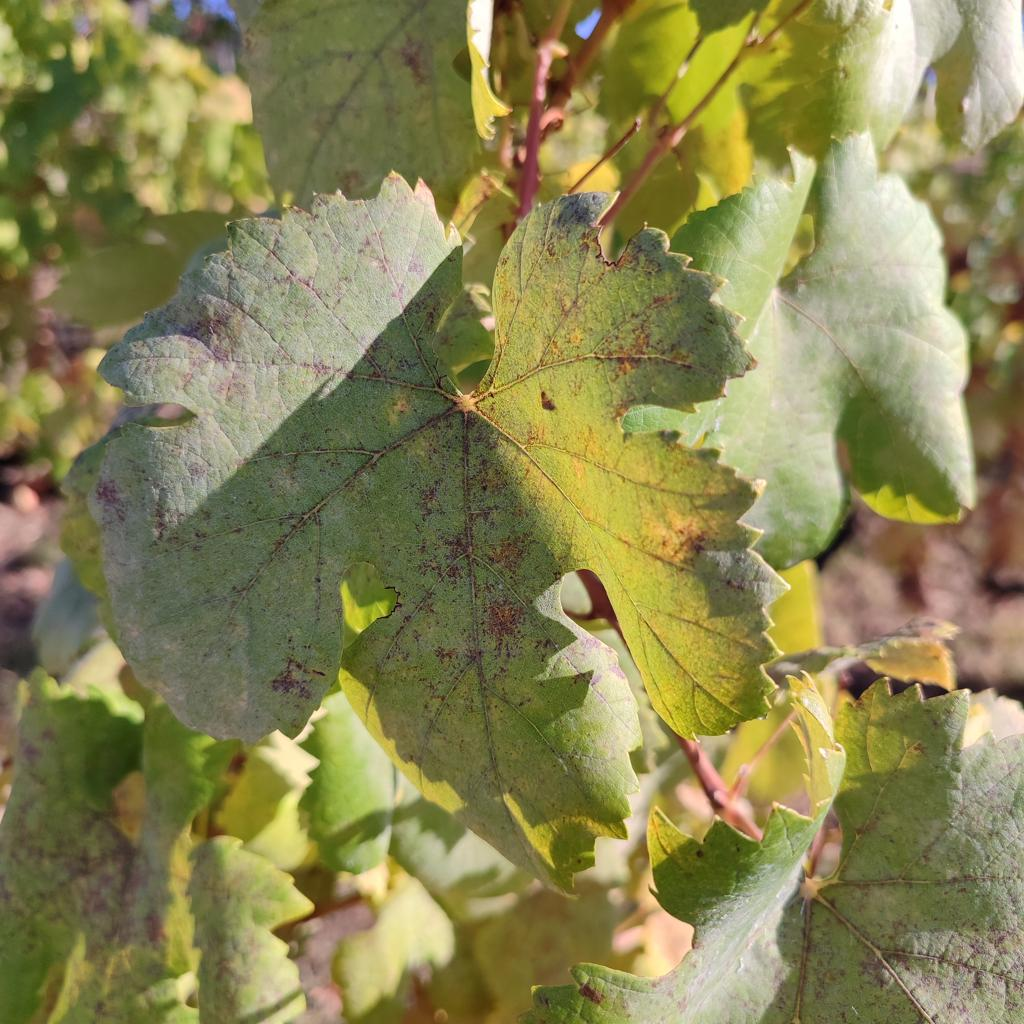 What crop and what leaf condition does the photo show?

grapevine, powdery mildew
